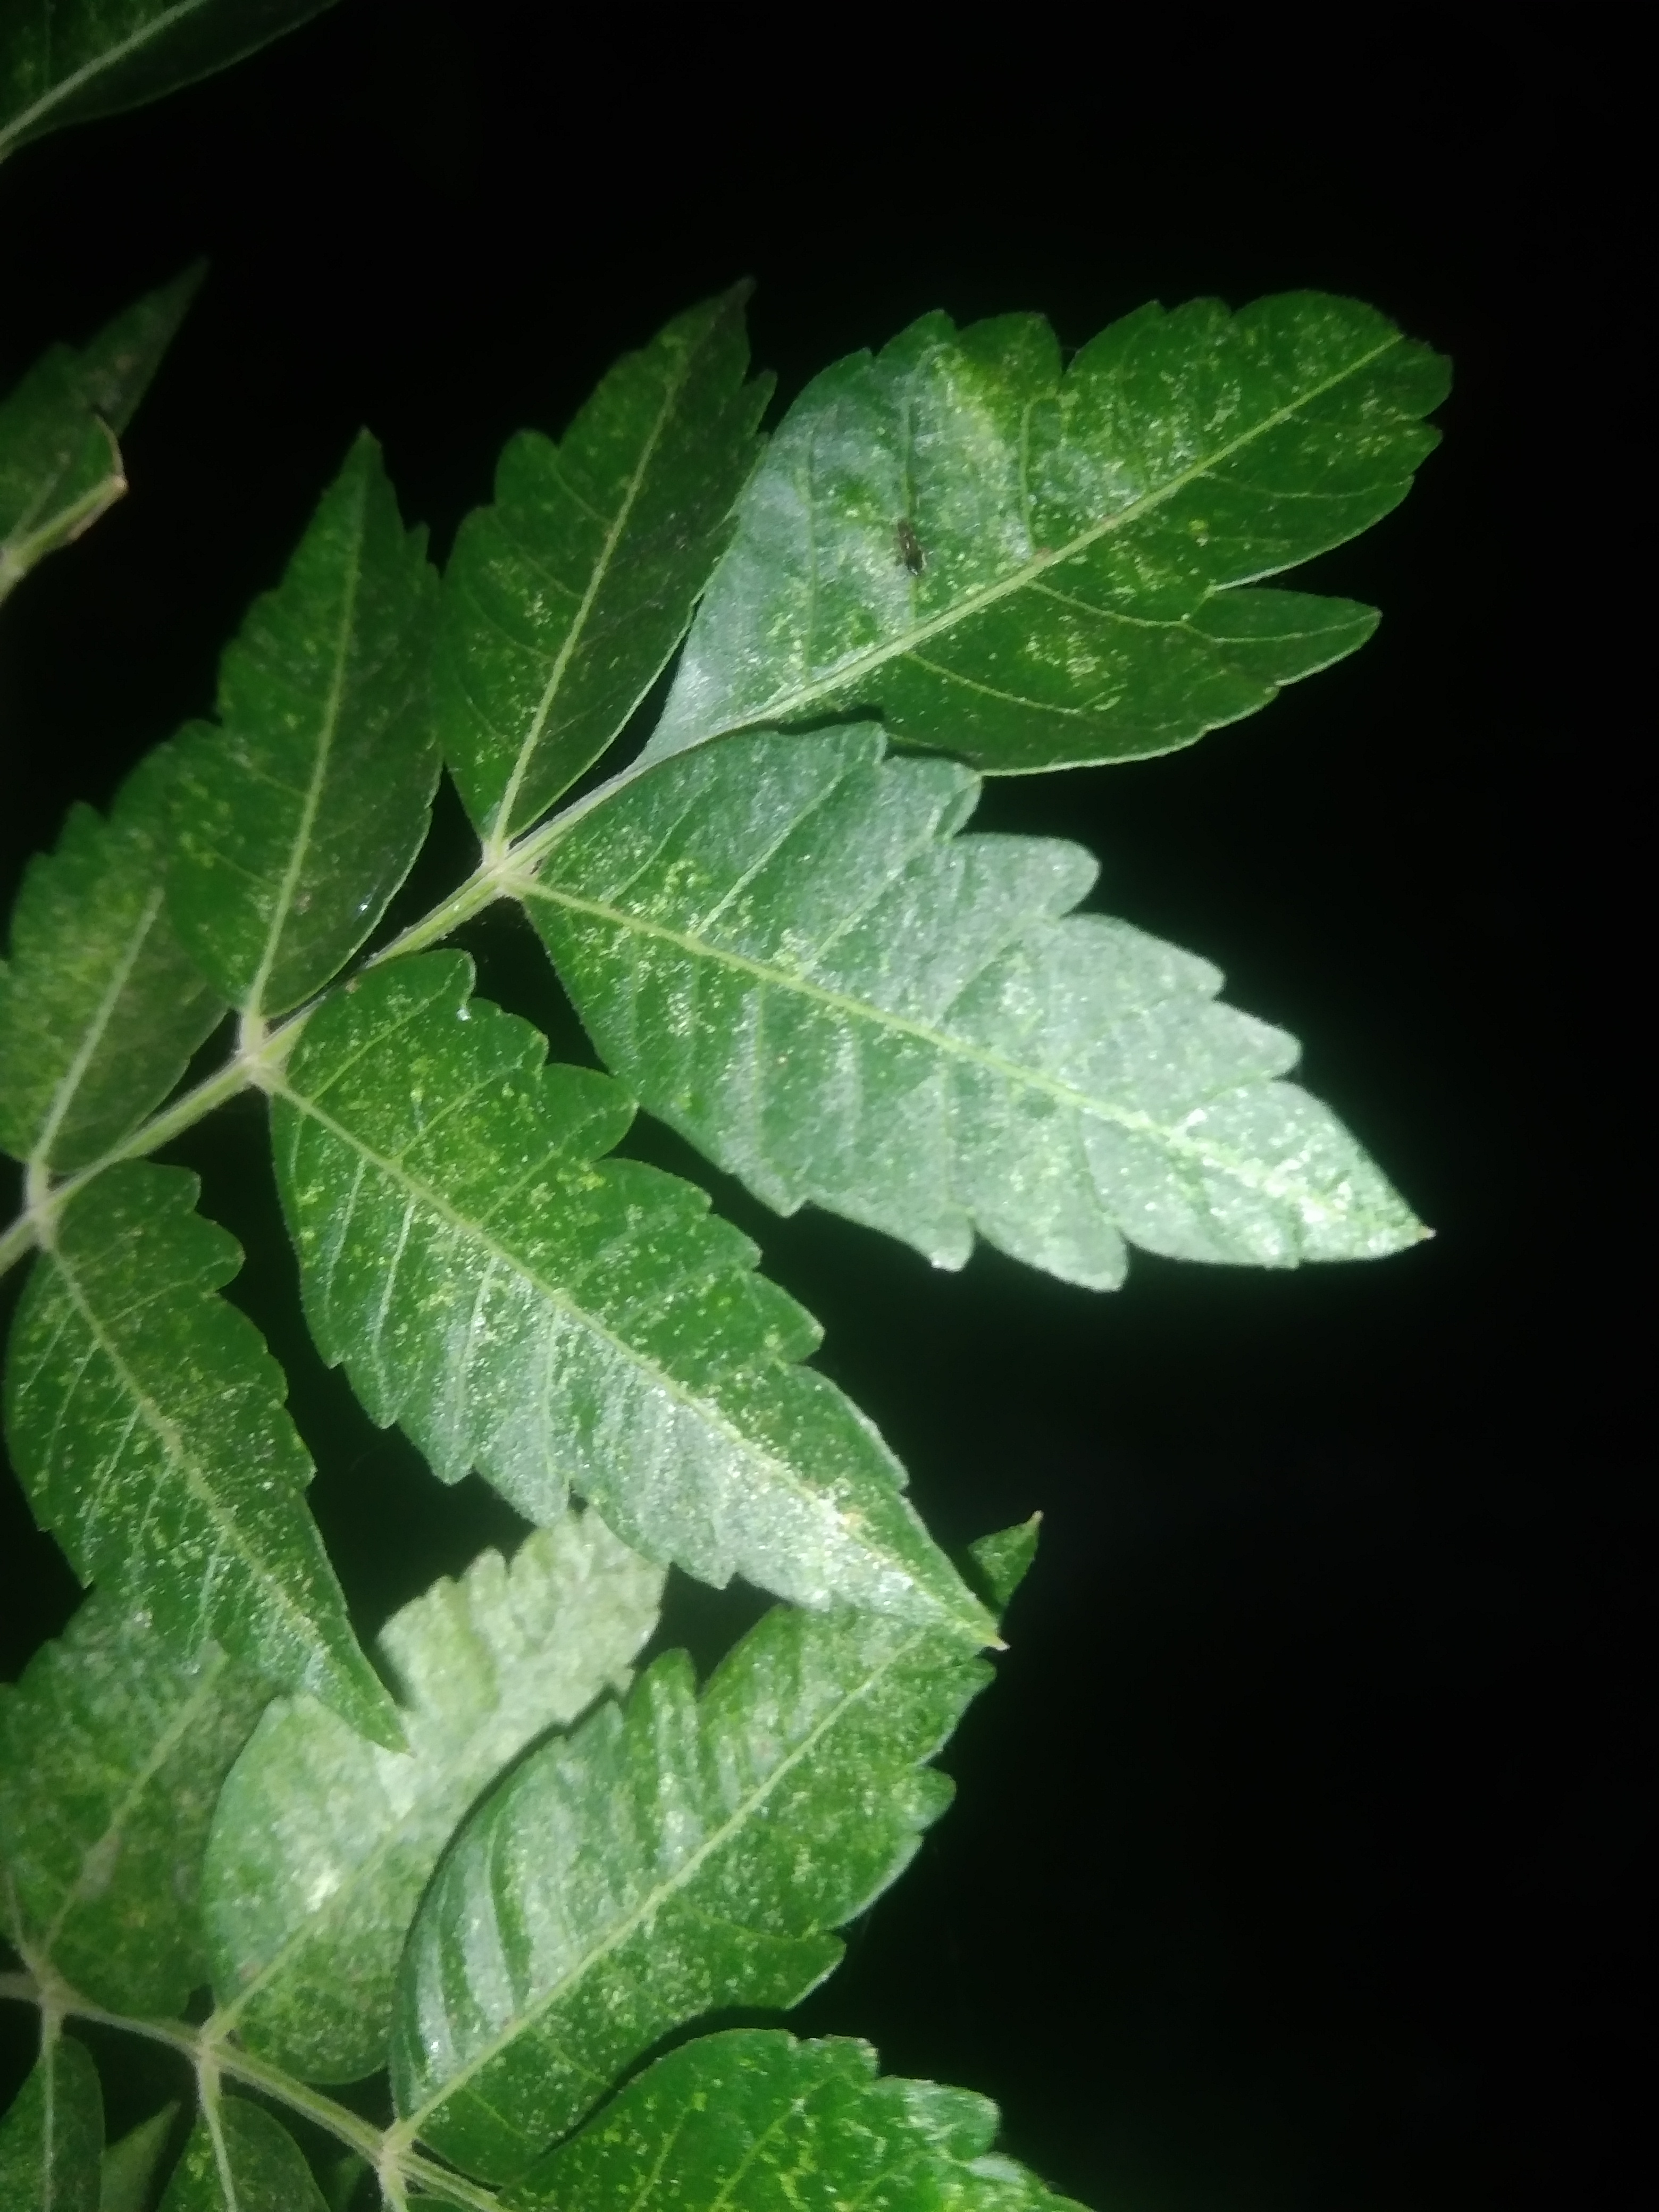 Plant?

neem
